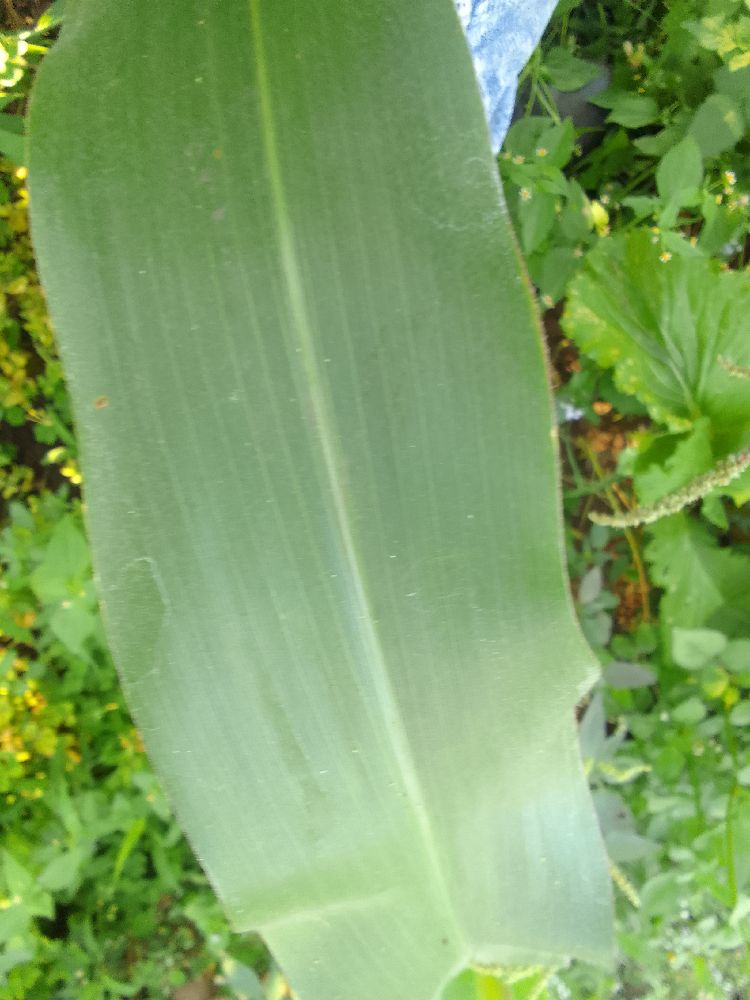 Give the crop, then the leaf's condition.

maize, healthy
